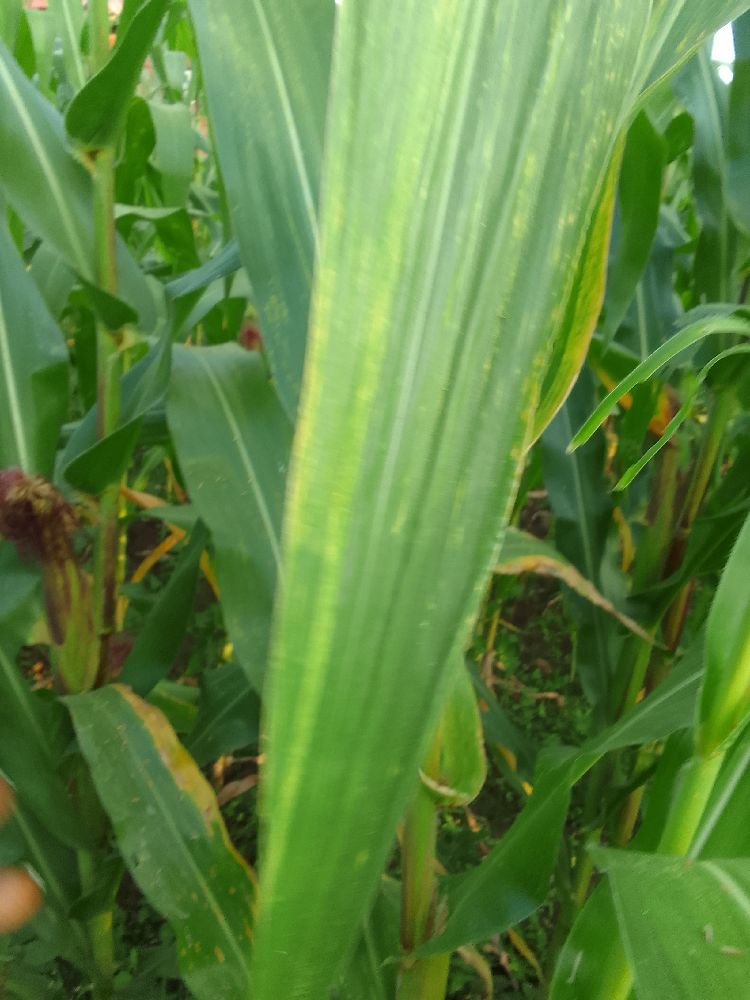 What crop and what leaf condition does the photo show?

maize, maize lethal necrosis
